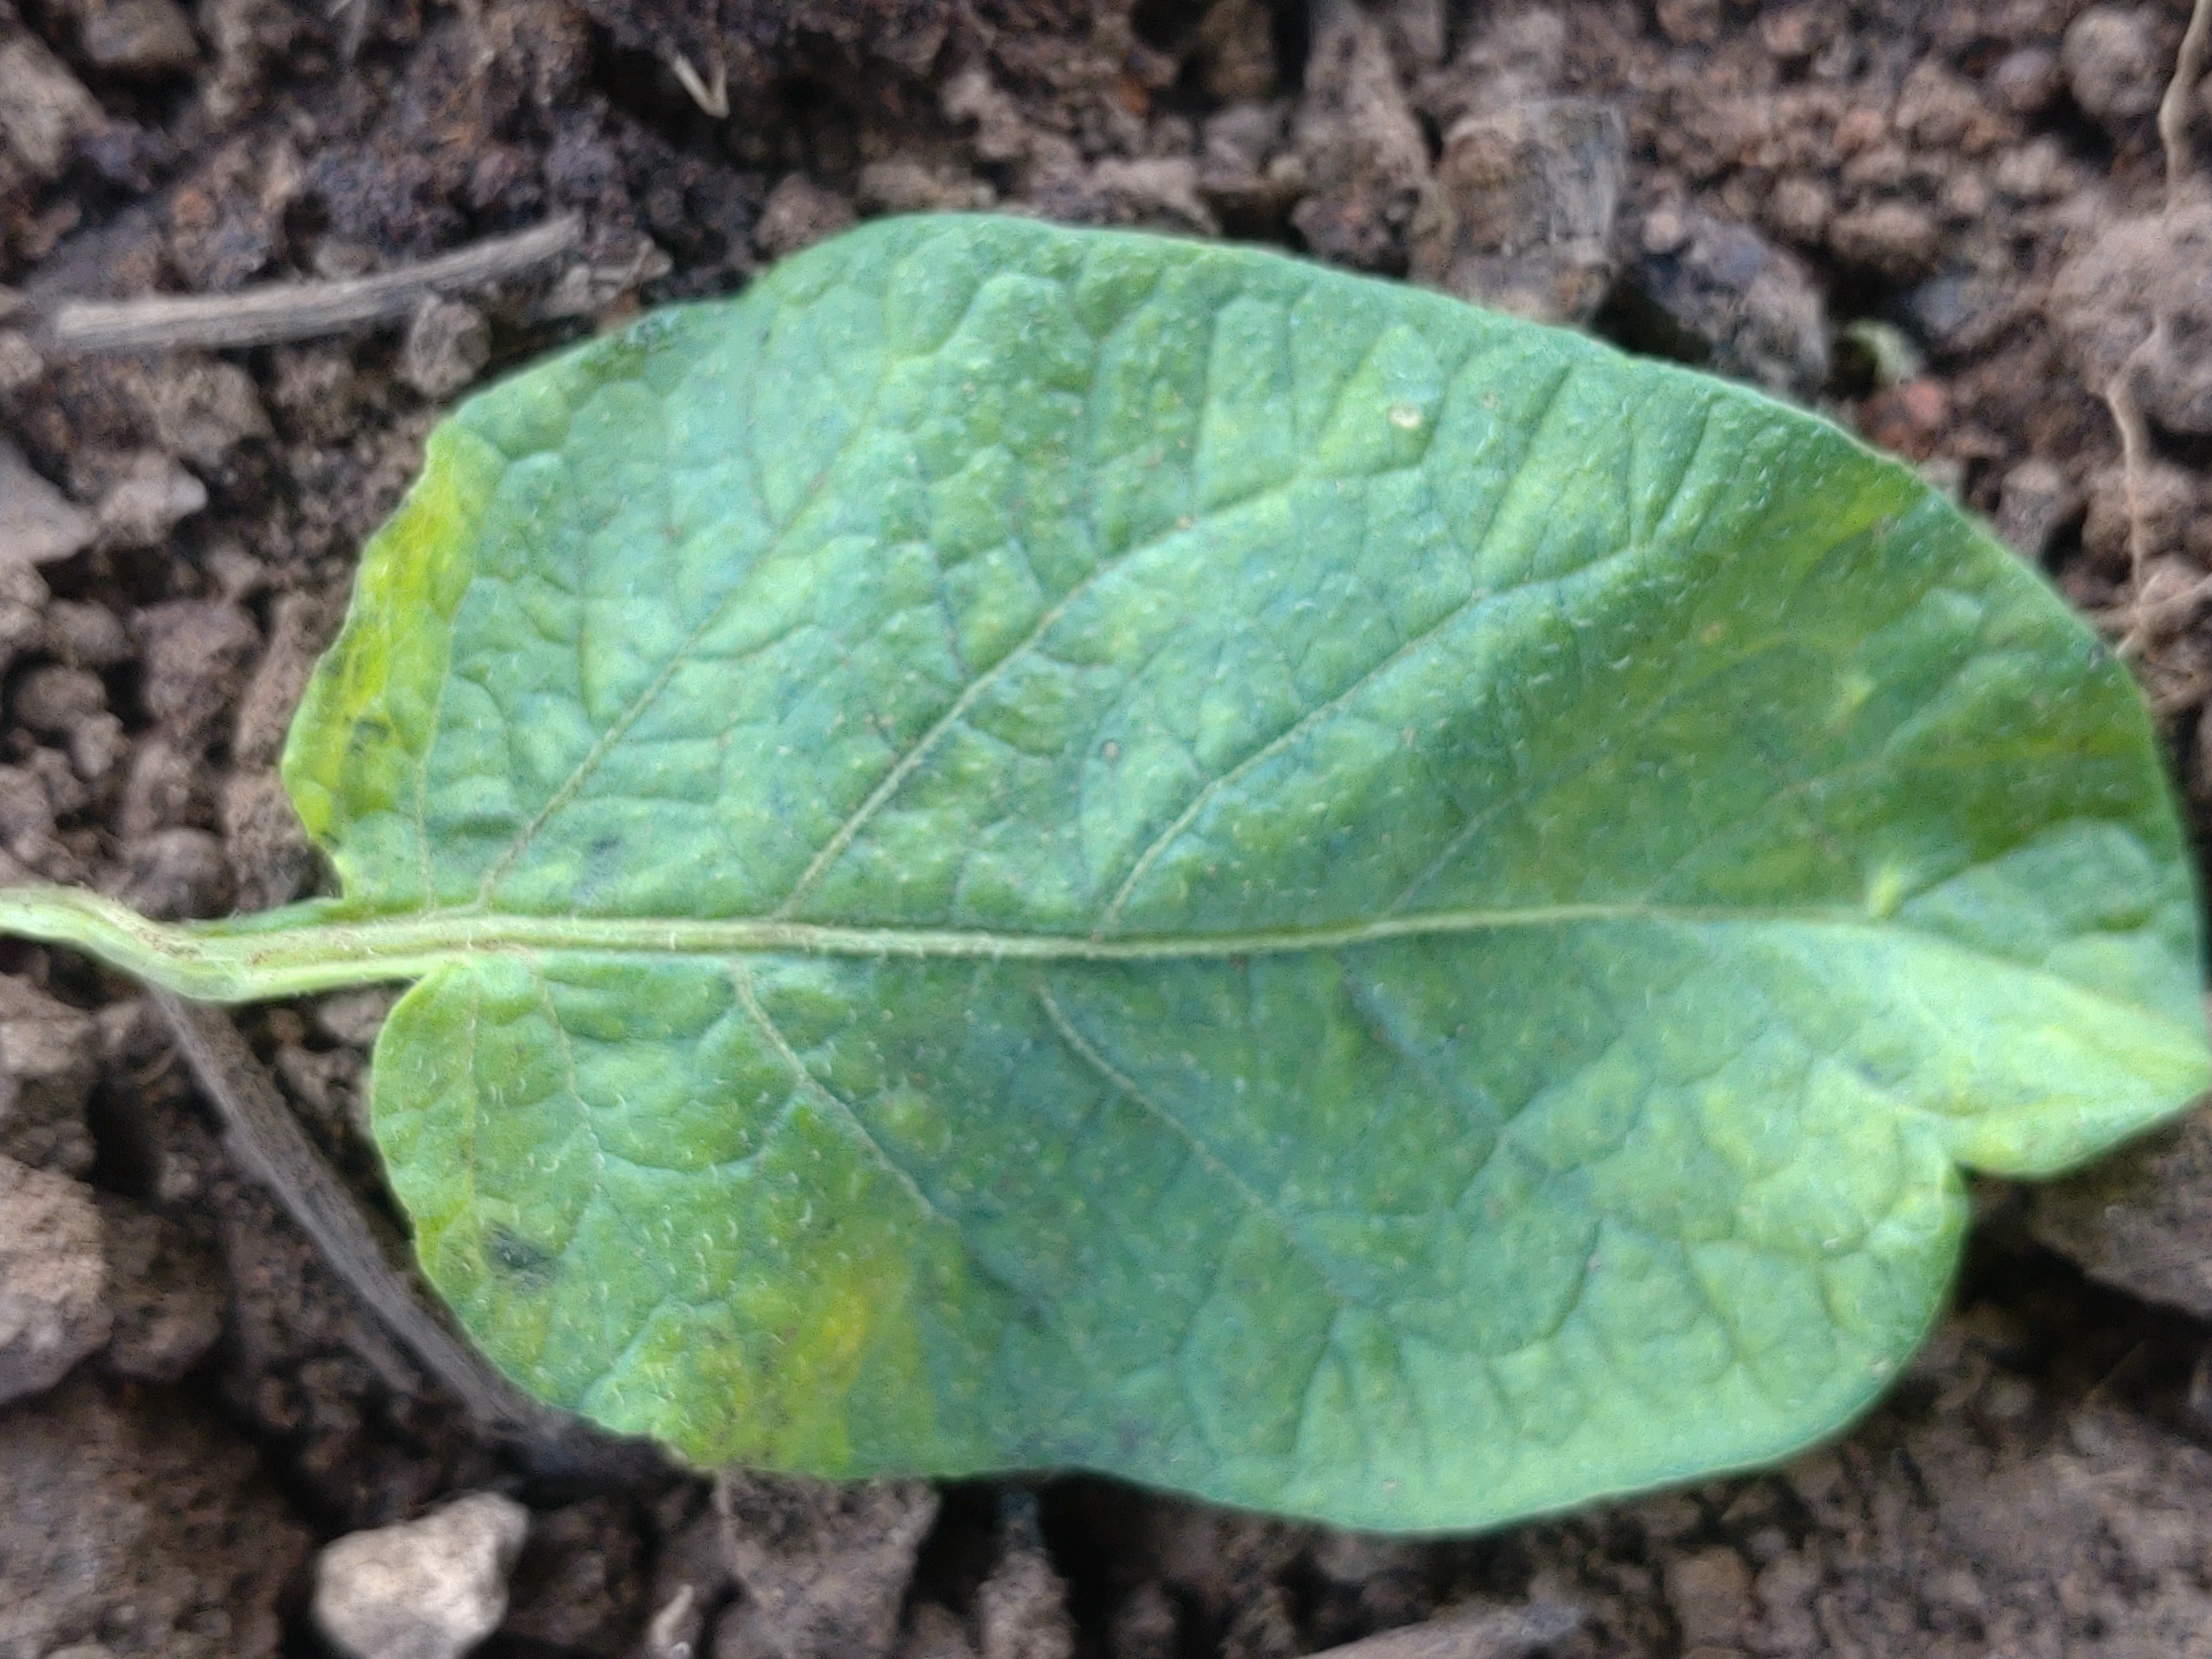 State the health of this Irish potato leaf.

late blight
